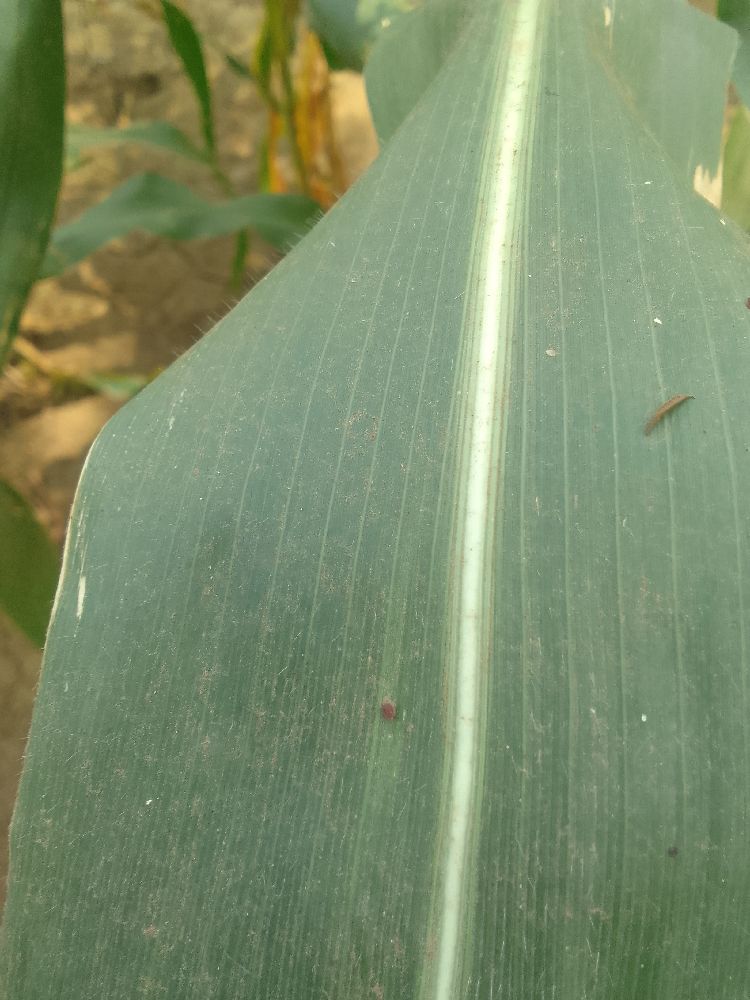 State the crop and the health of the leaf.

maize, healthy
